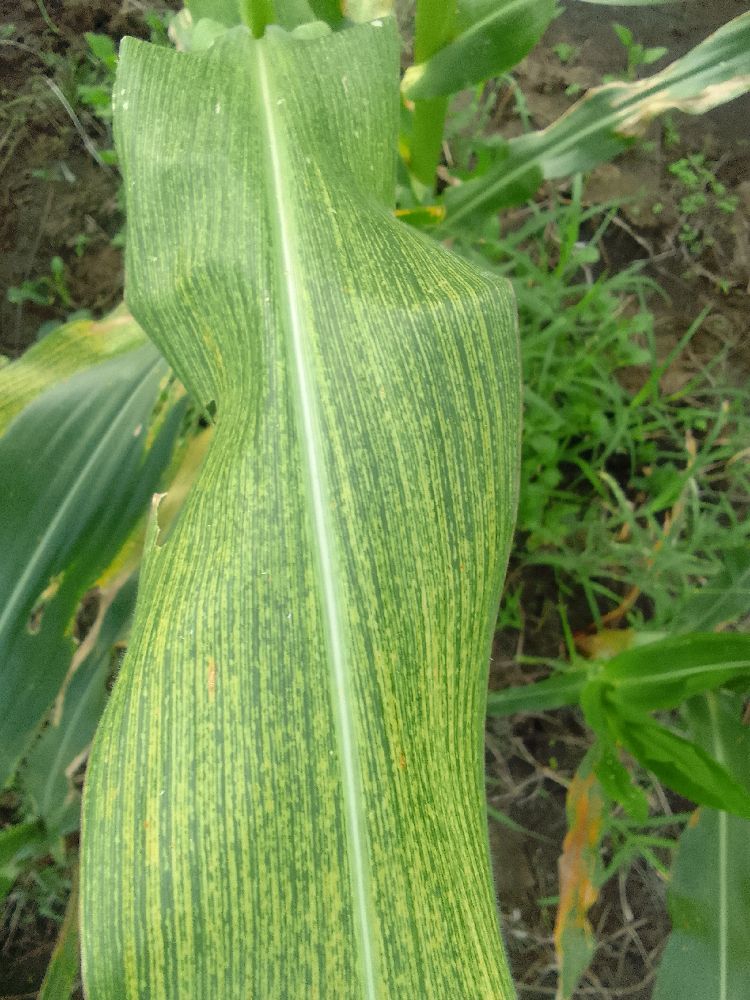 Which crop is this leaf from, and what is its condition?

maize, maize streak virus
